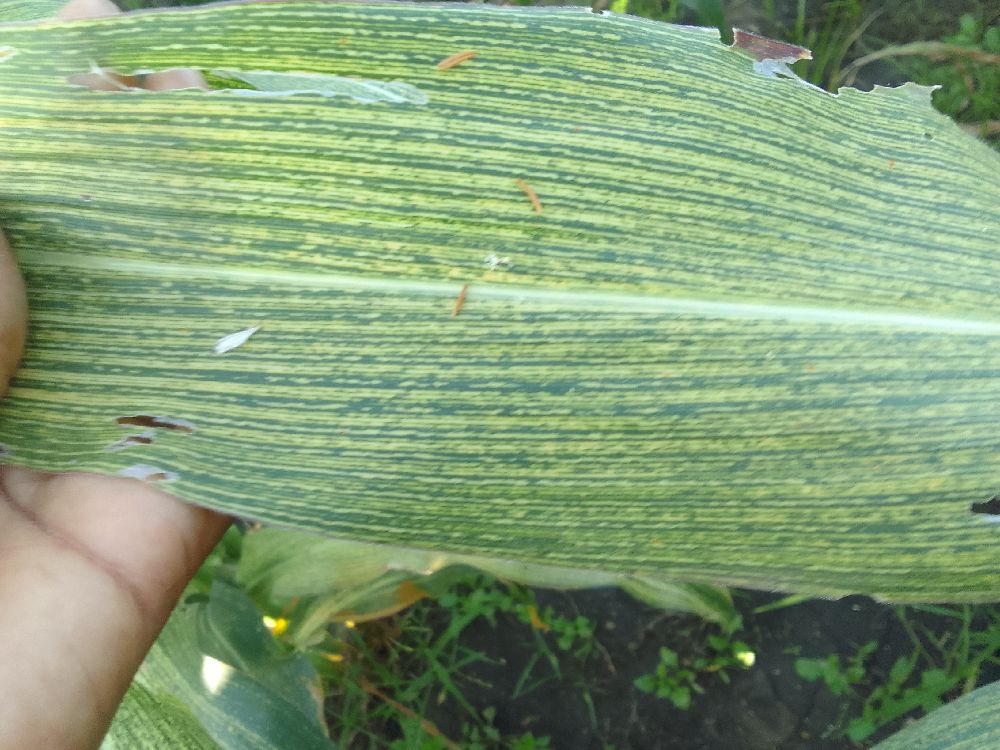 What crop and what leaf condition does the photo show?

maize, maize streak virus
